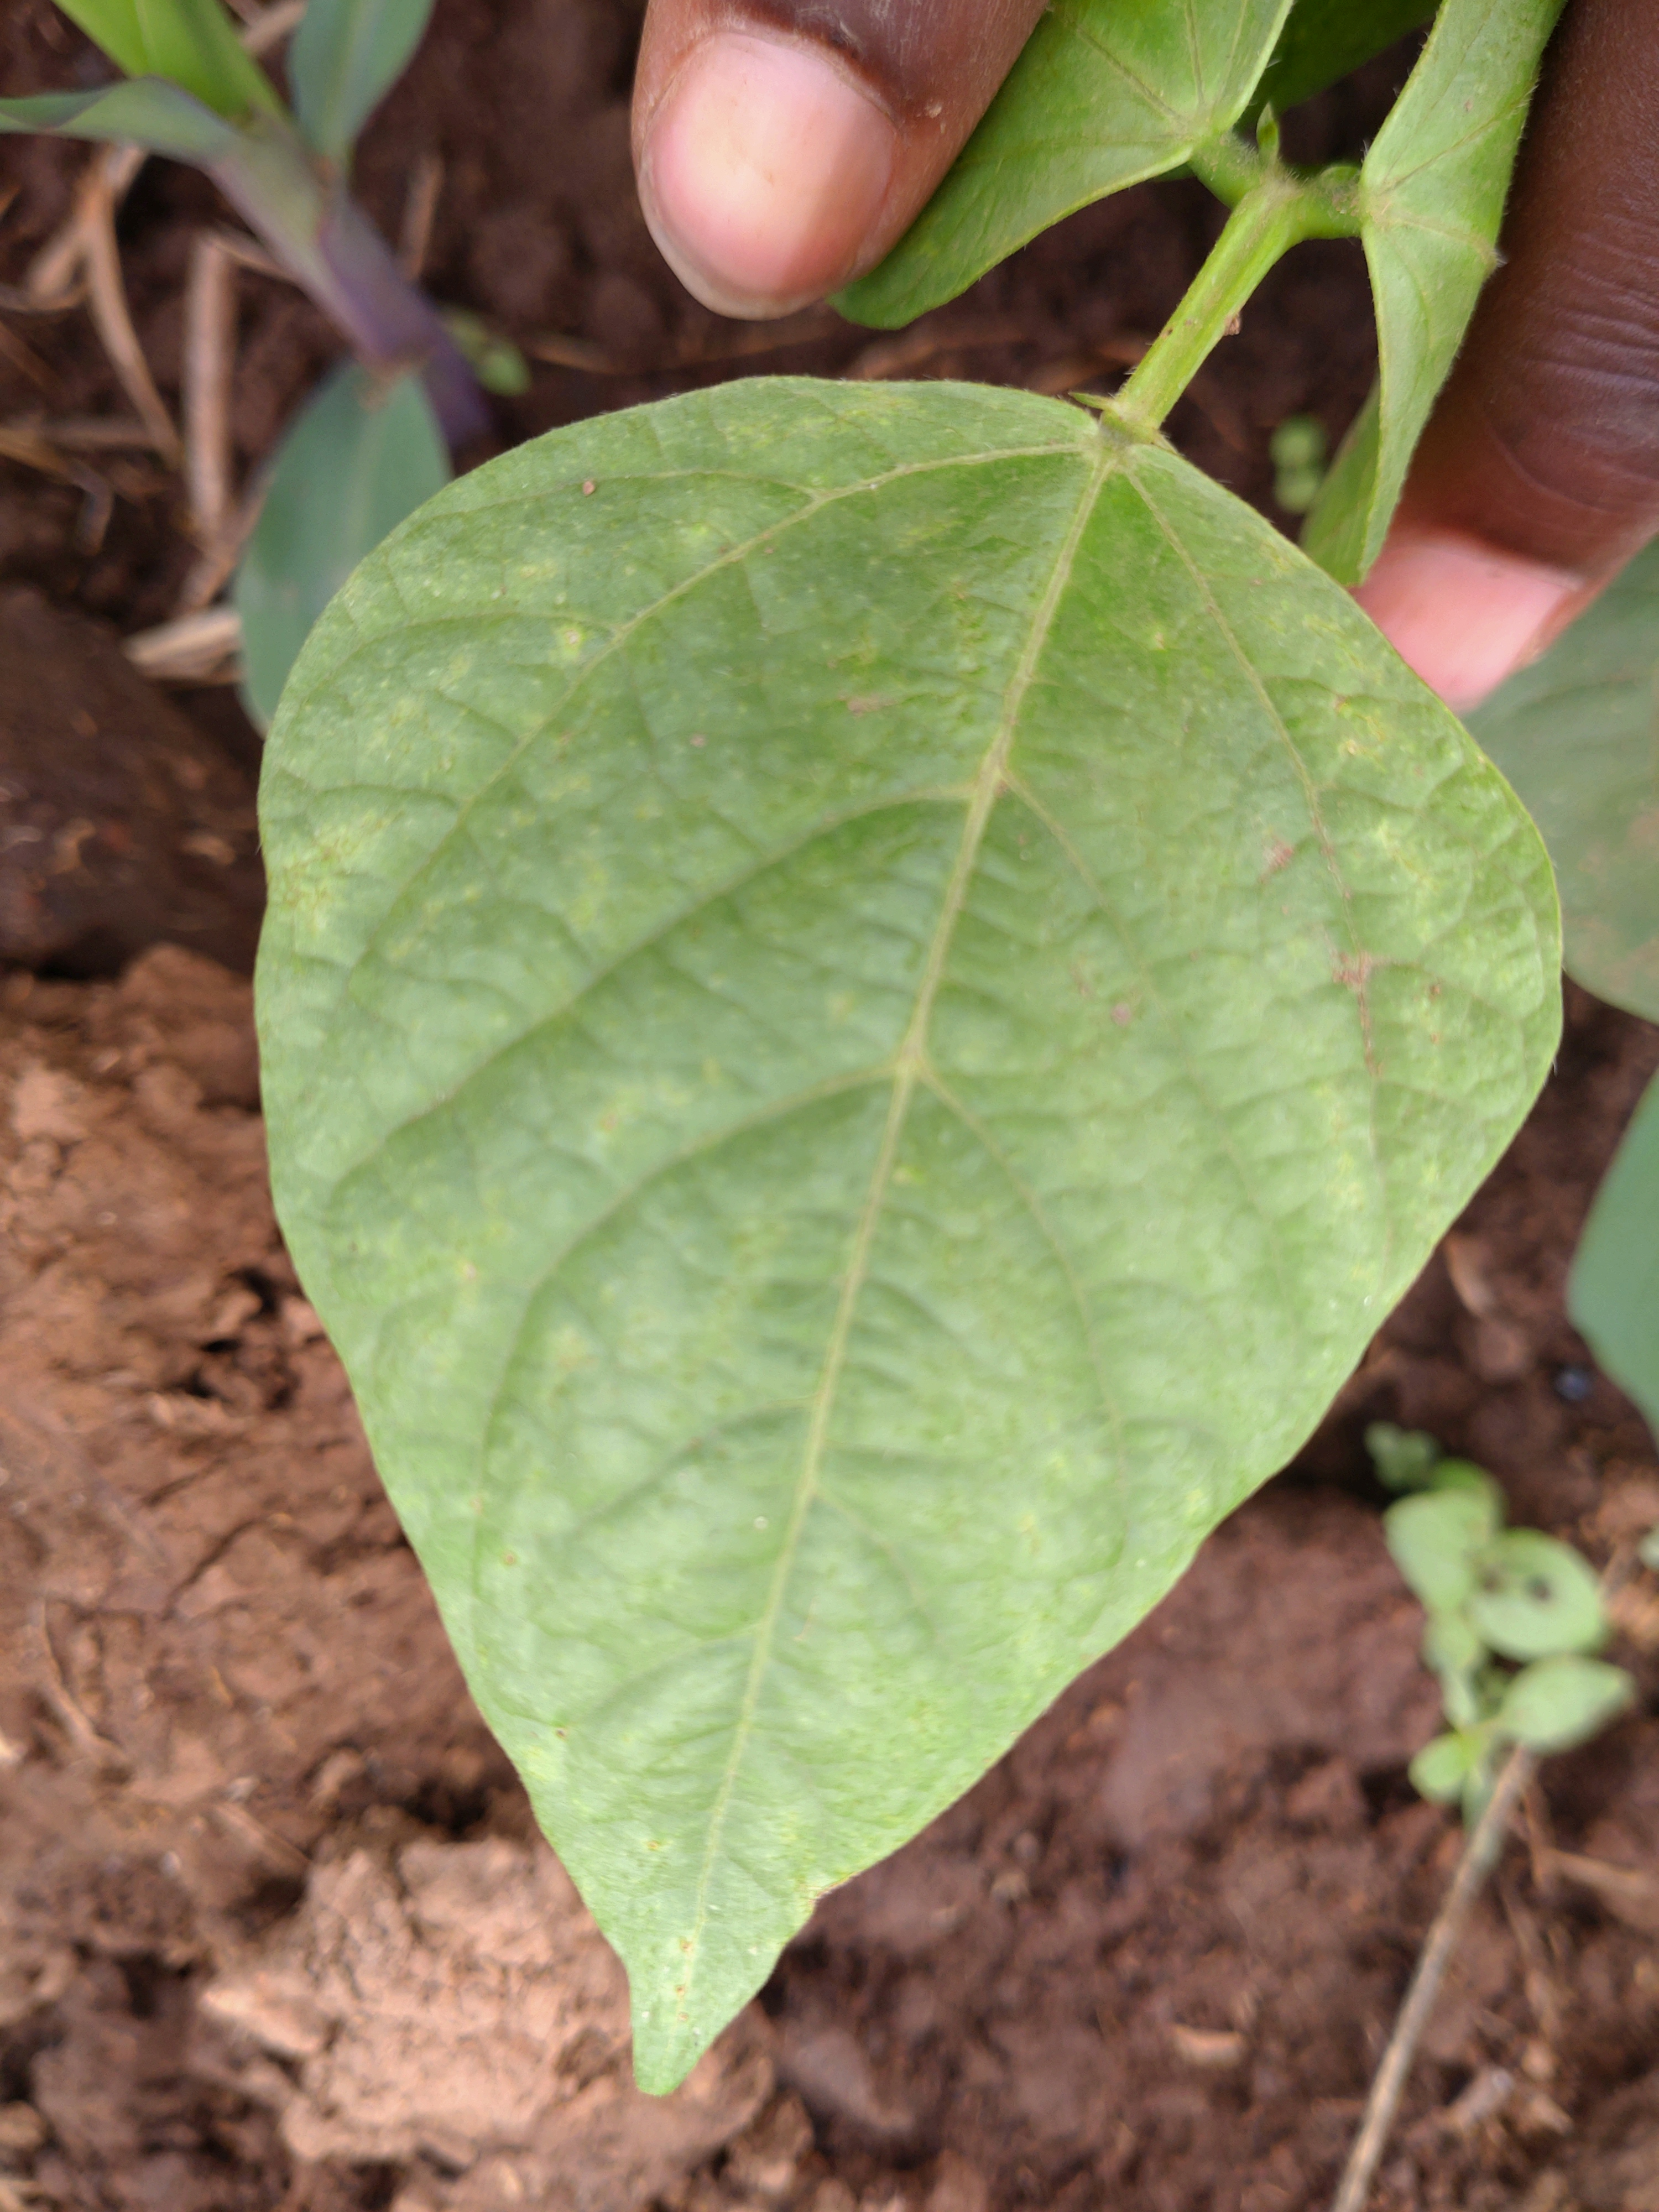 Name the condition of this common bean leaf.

healthy
